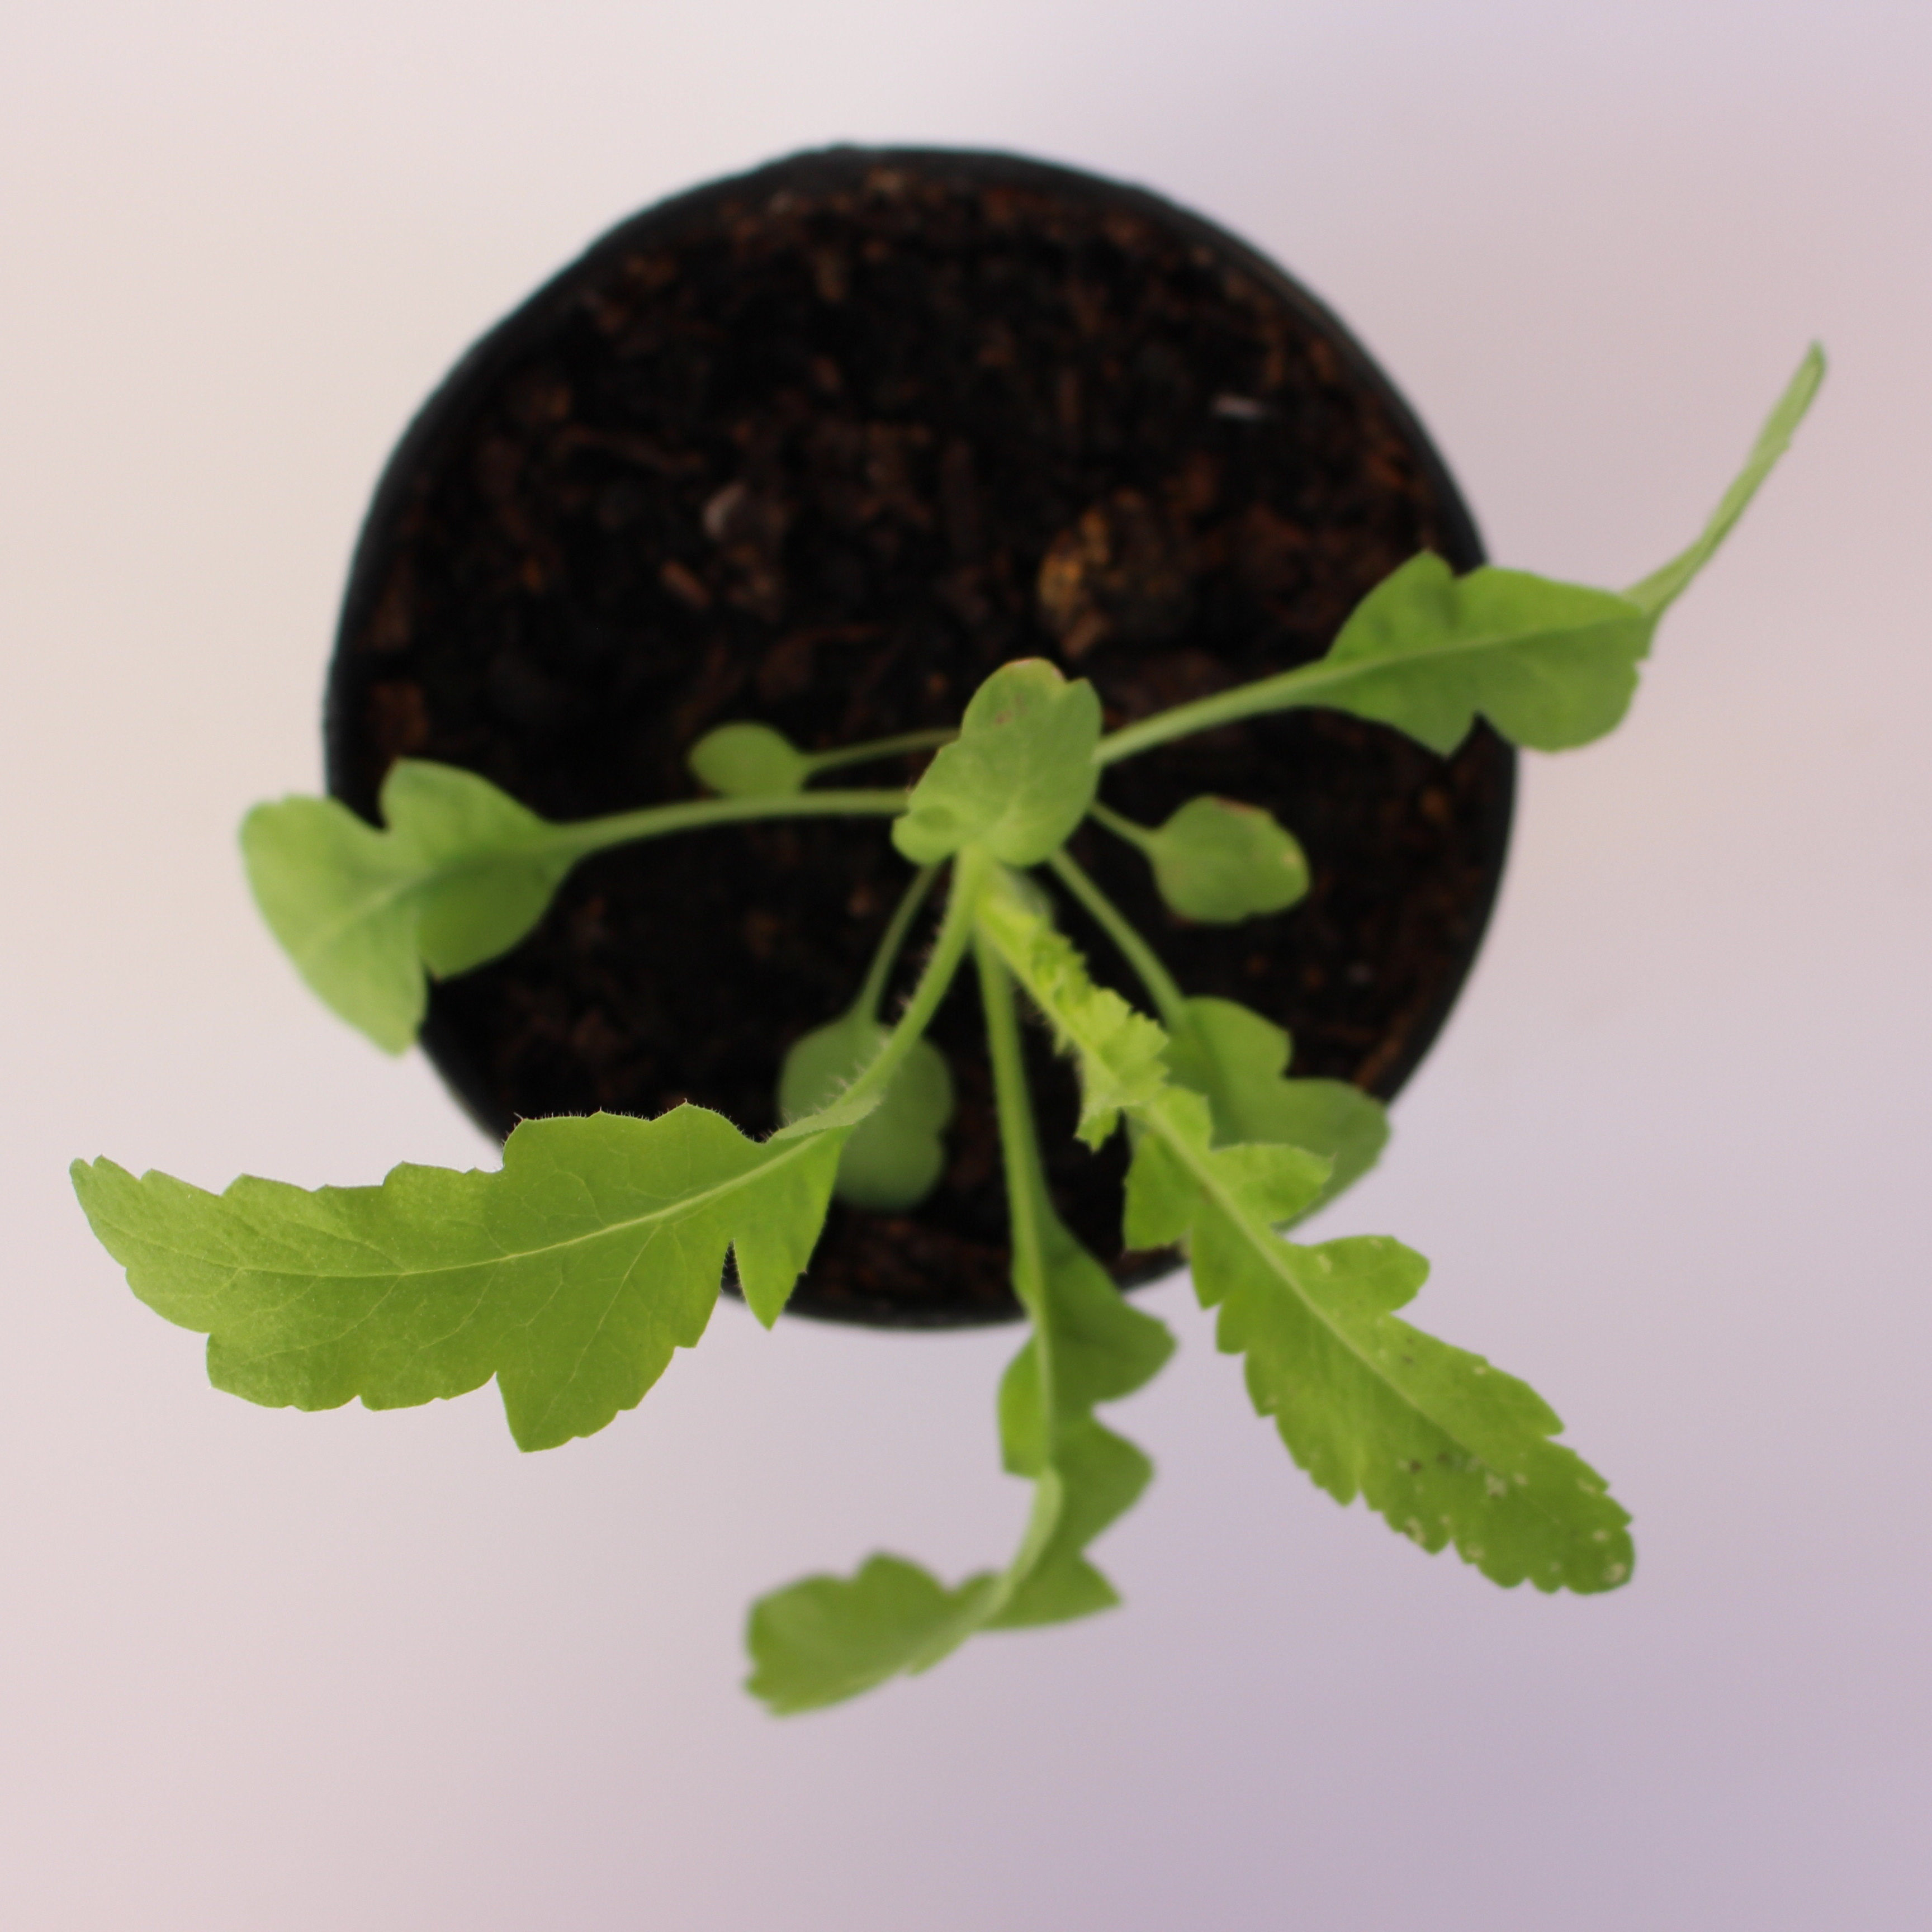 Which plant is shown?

Papaver rhoeas
